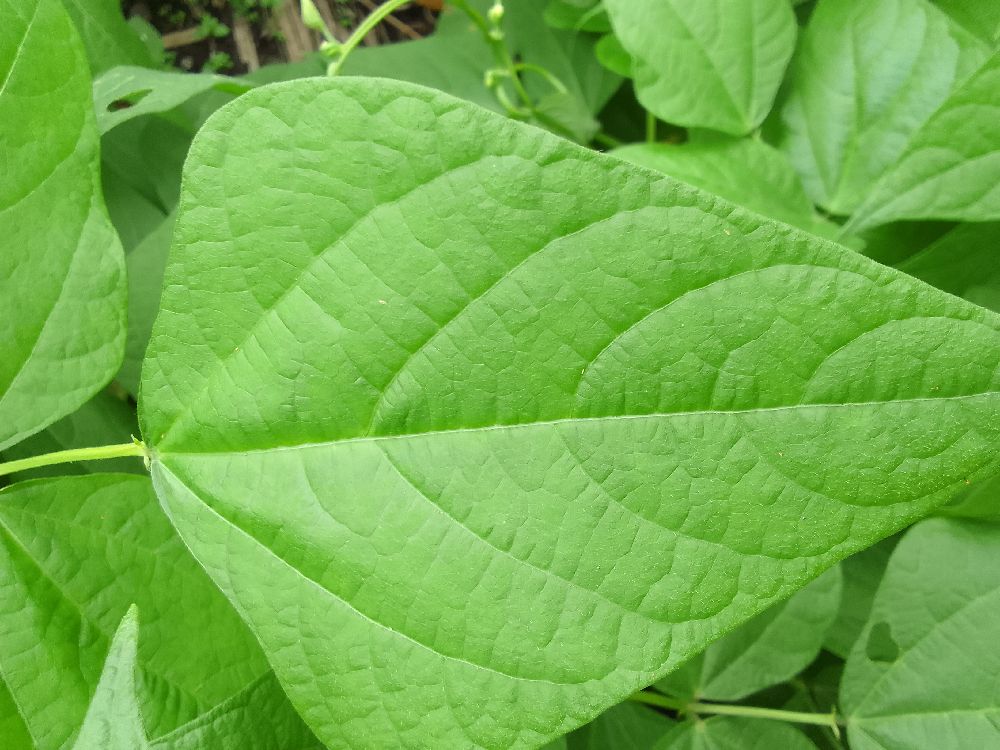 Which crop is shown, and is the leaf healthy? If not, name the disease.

common bean, healthy
